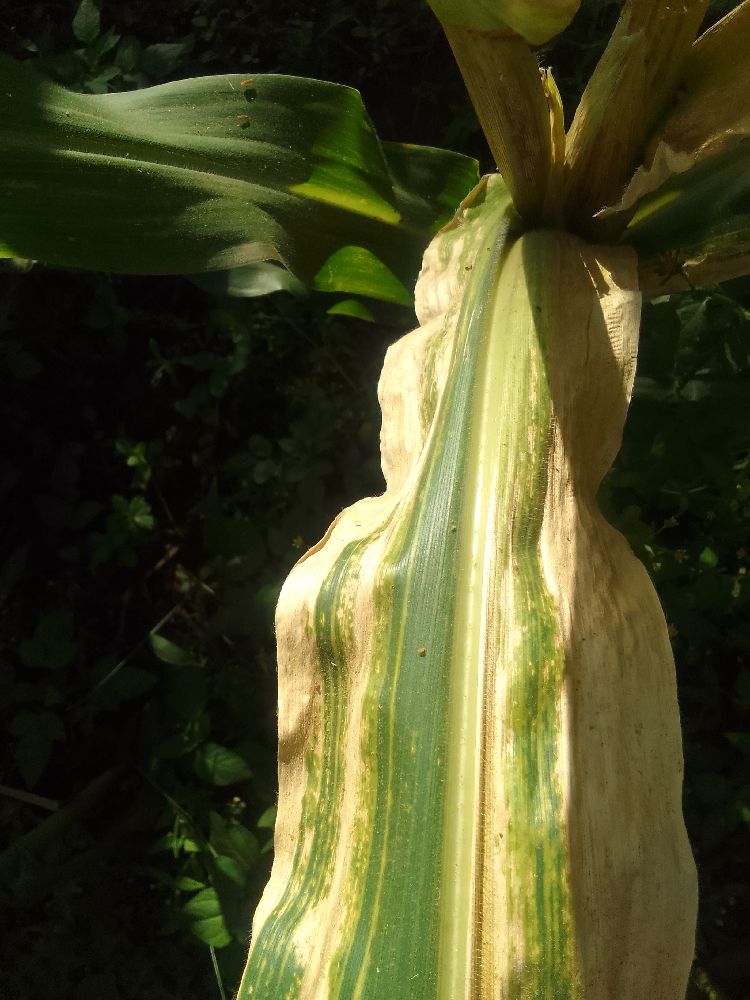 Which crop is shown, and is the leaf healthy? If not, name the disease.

maize, maize lethal necrosis
